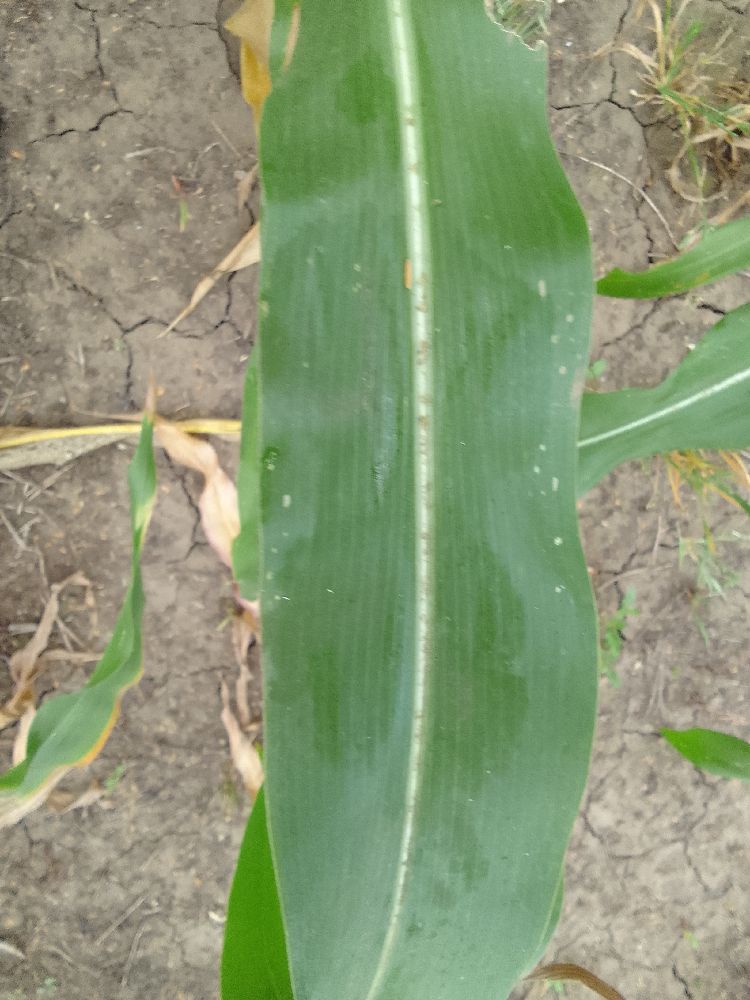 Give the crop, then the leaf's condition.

maize, healthy
